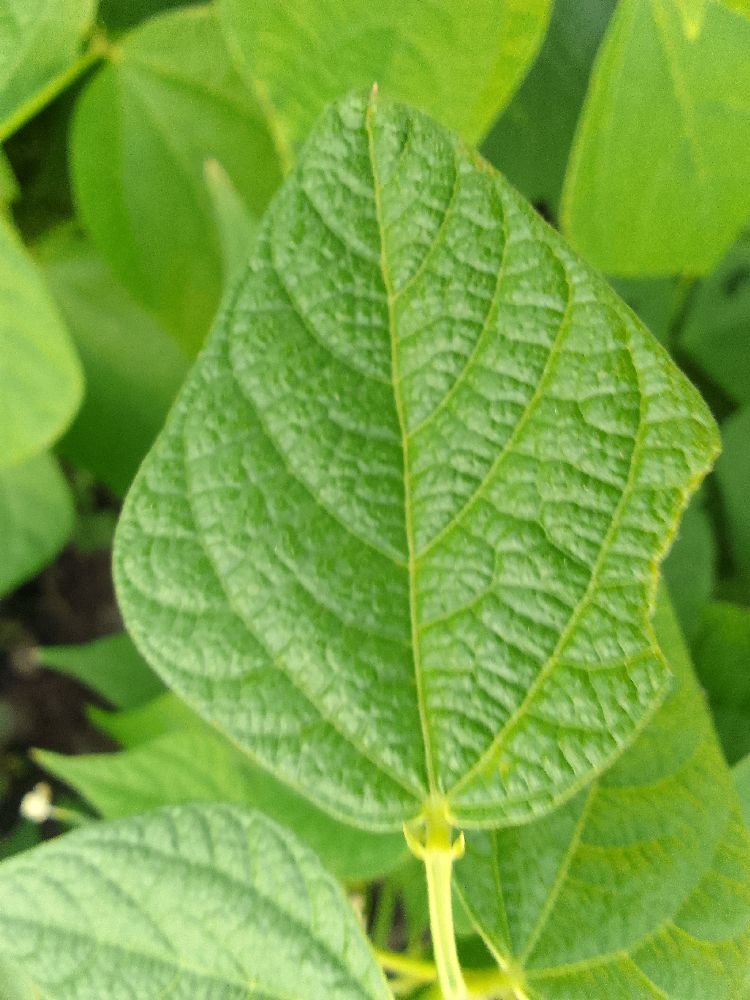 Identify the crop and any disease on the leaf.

common bean, healthy
